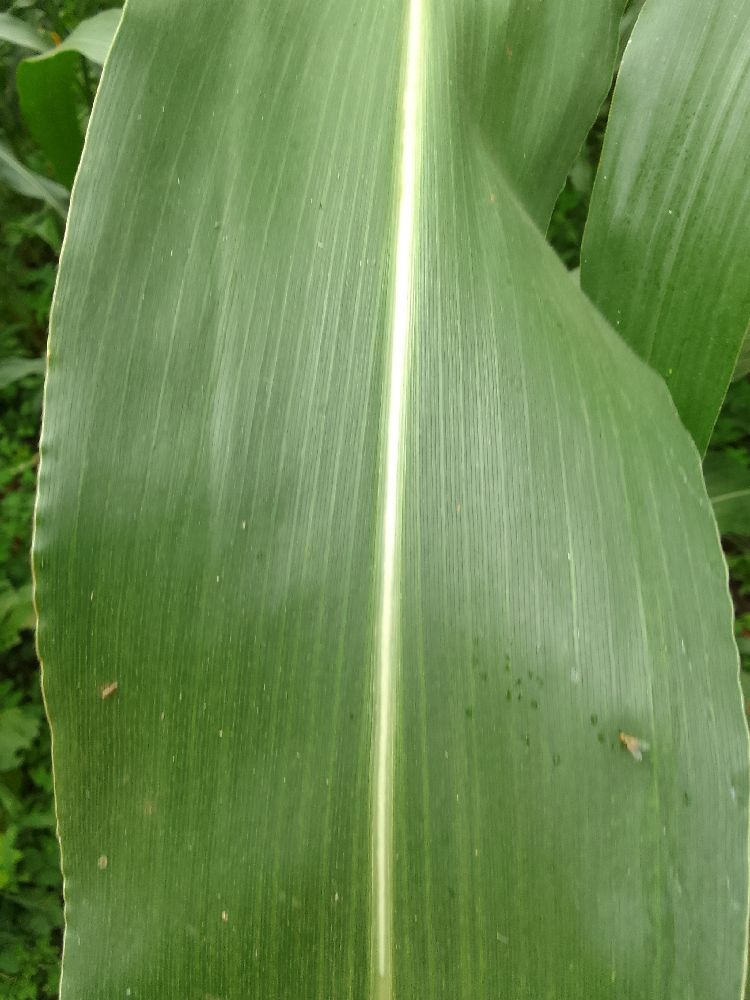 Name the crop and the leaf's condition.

maize, healthy
